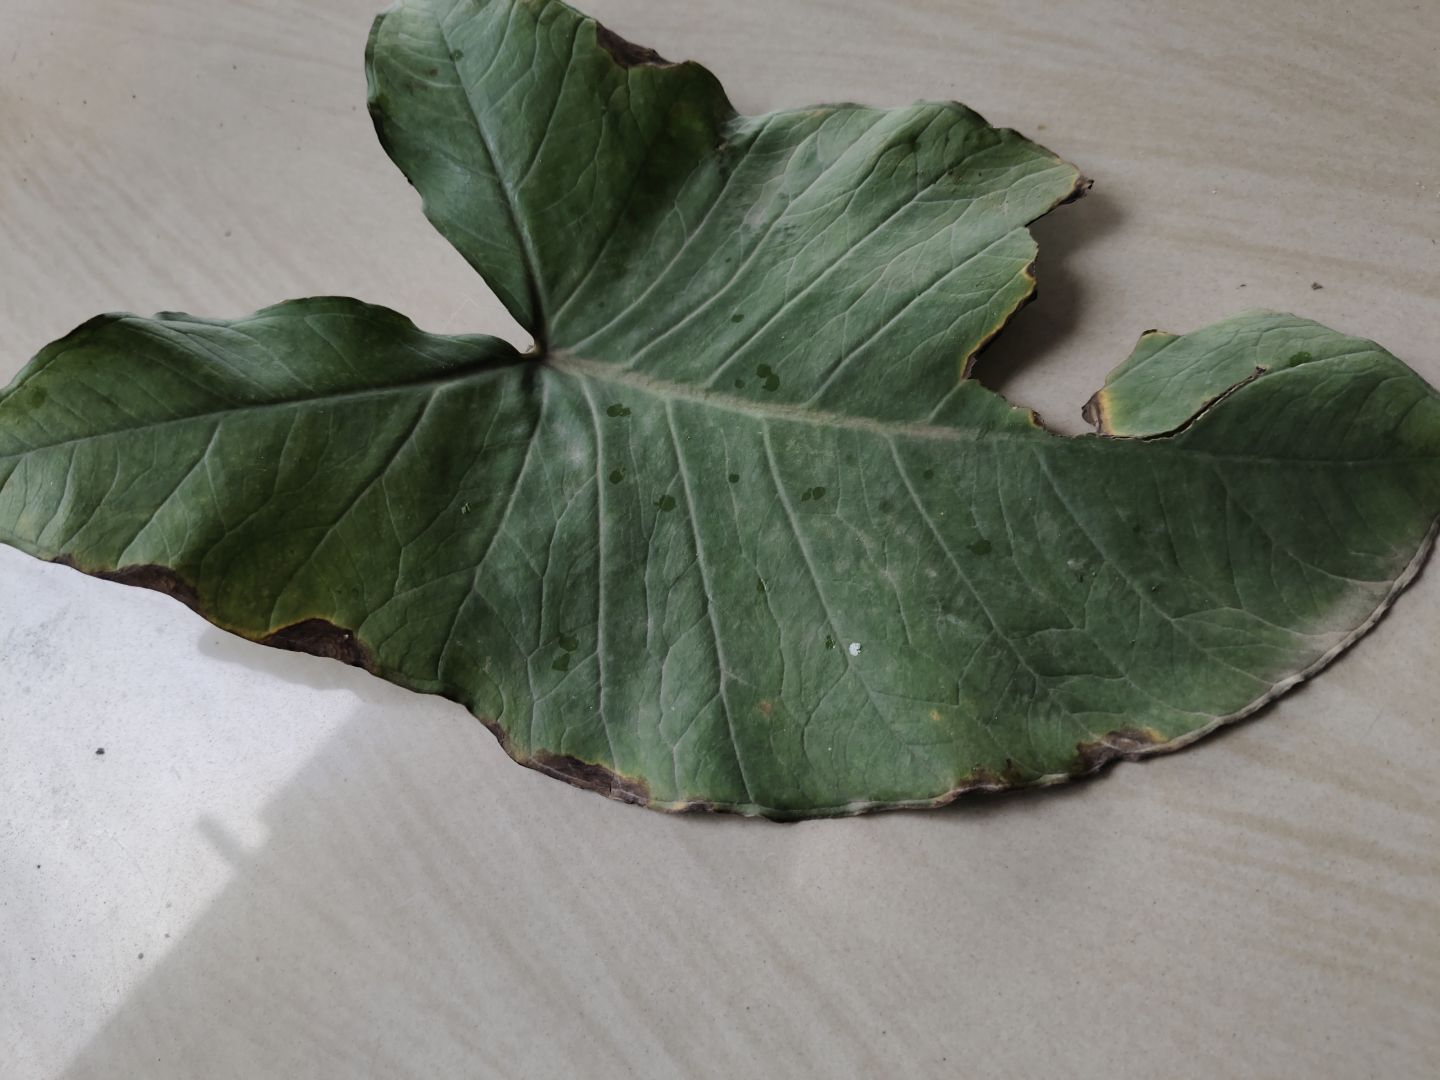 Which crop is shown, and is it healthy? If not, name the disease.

taro, leaf blight
